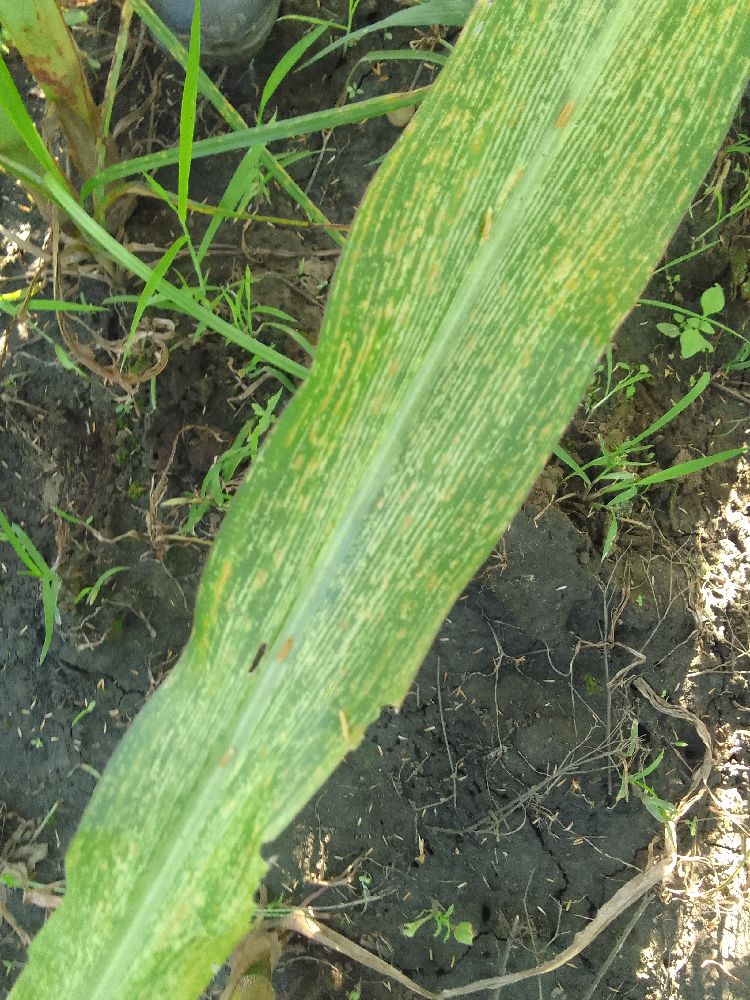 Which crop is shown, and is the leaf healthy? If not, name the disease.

maize, maize streak virus
